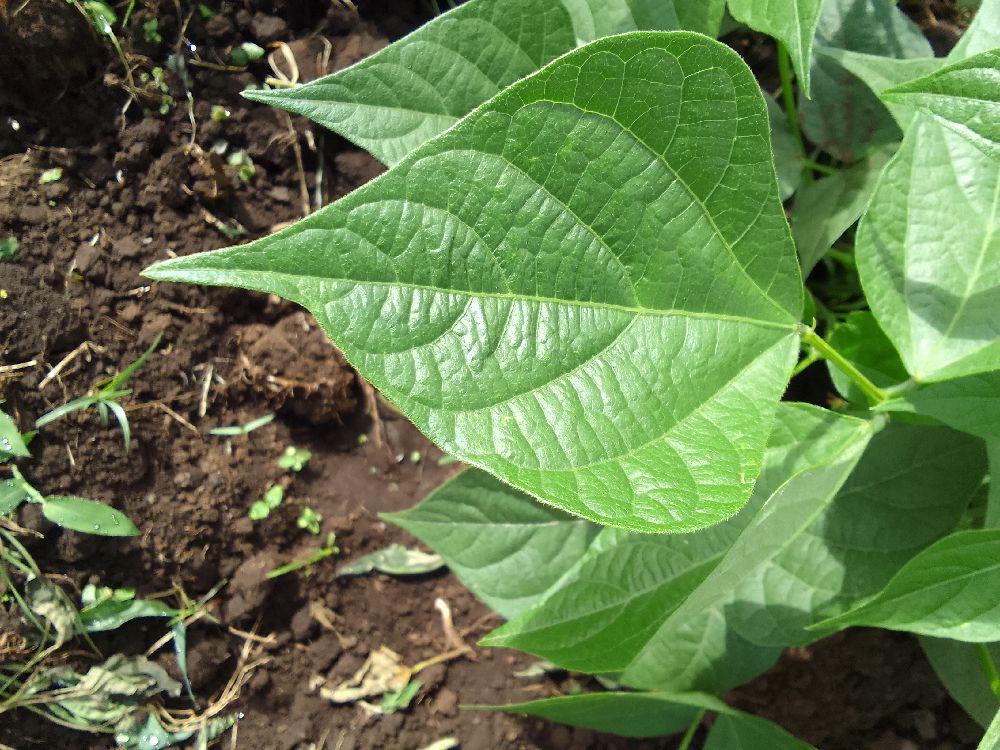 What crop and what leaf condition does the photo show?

common bean, healthy
